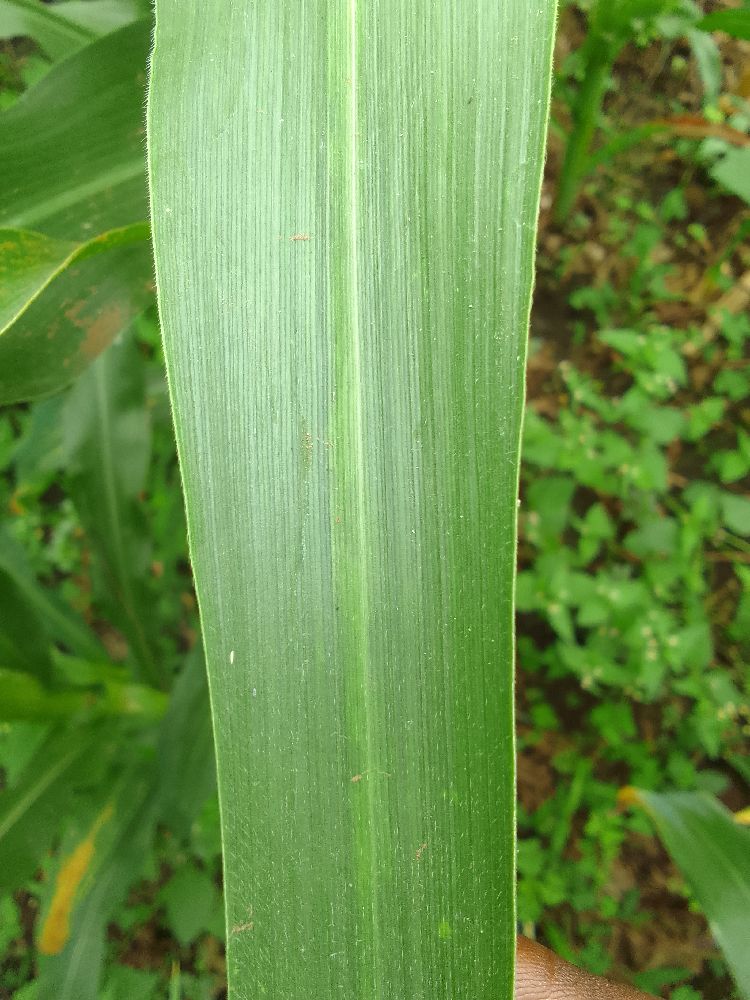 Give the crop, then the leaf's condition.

maize, healthy
